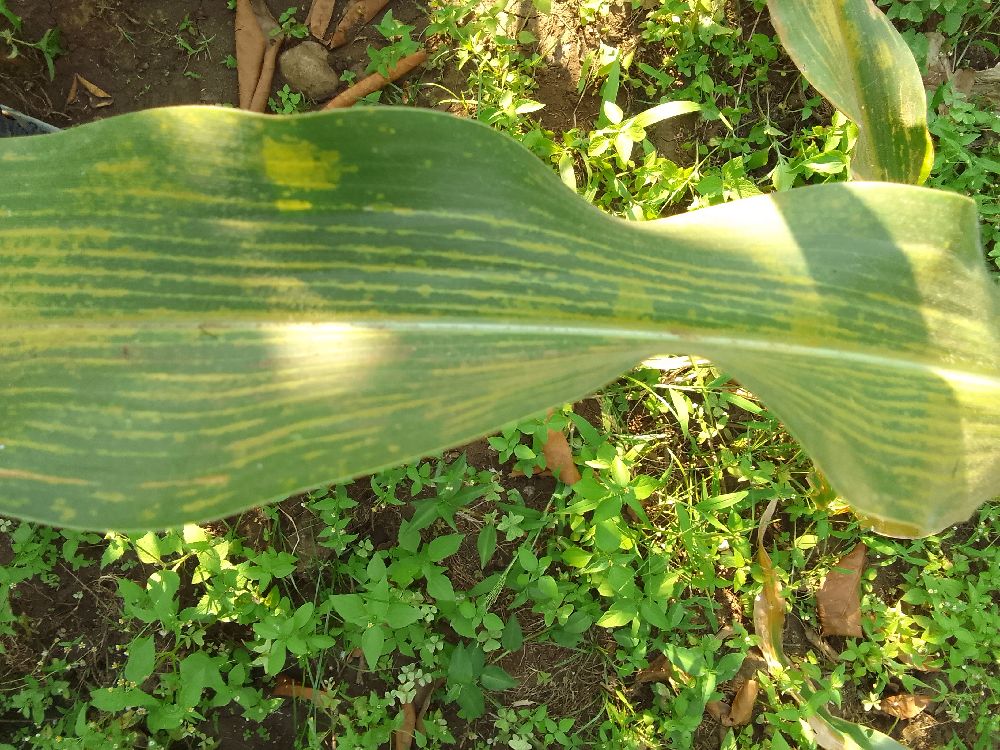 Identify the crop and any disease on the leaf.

maize, maize lethal necrosis
